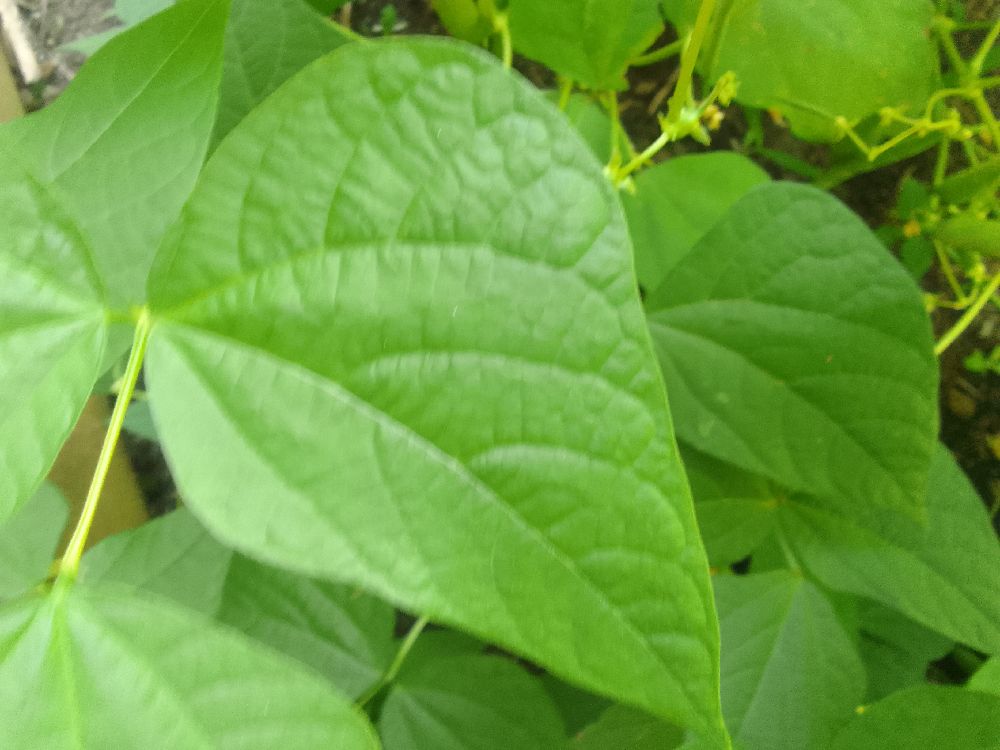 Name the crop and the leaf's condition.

common bean, healthy
